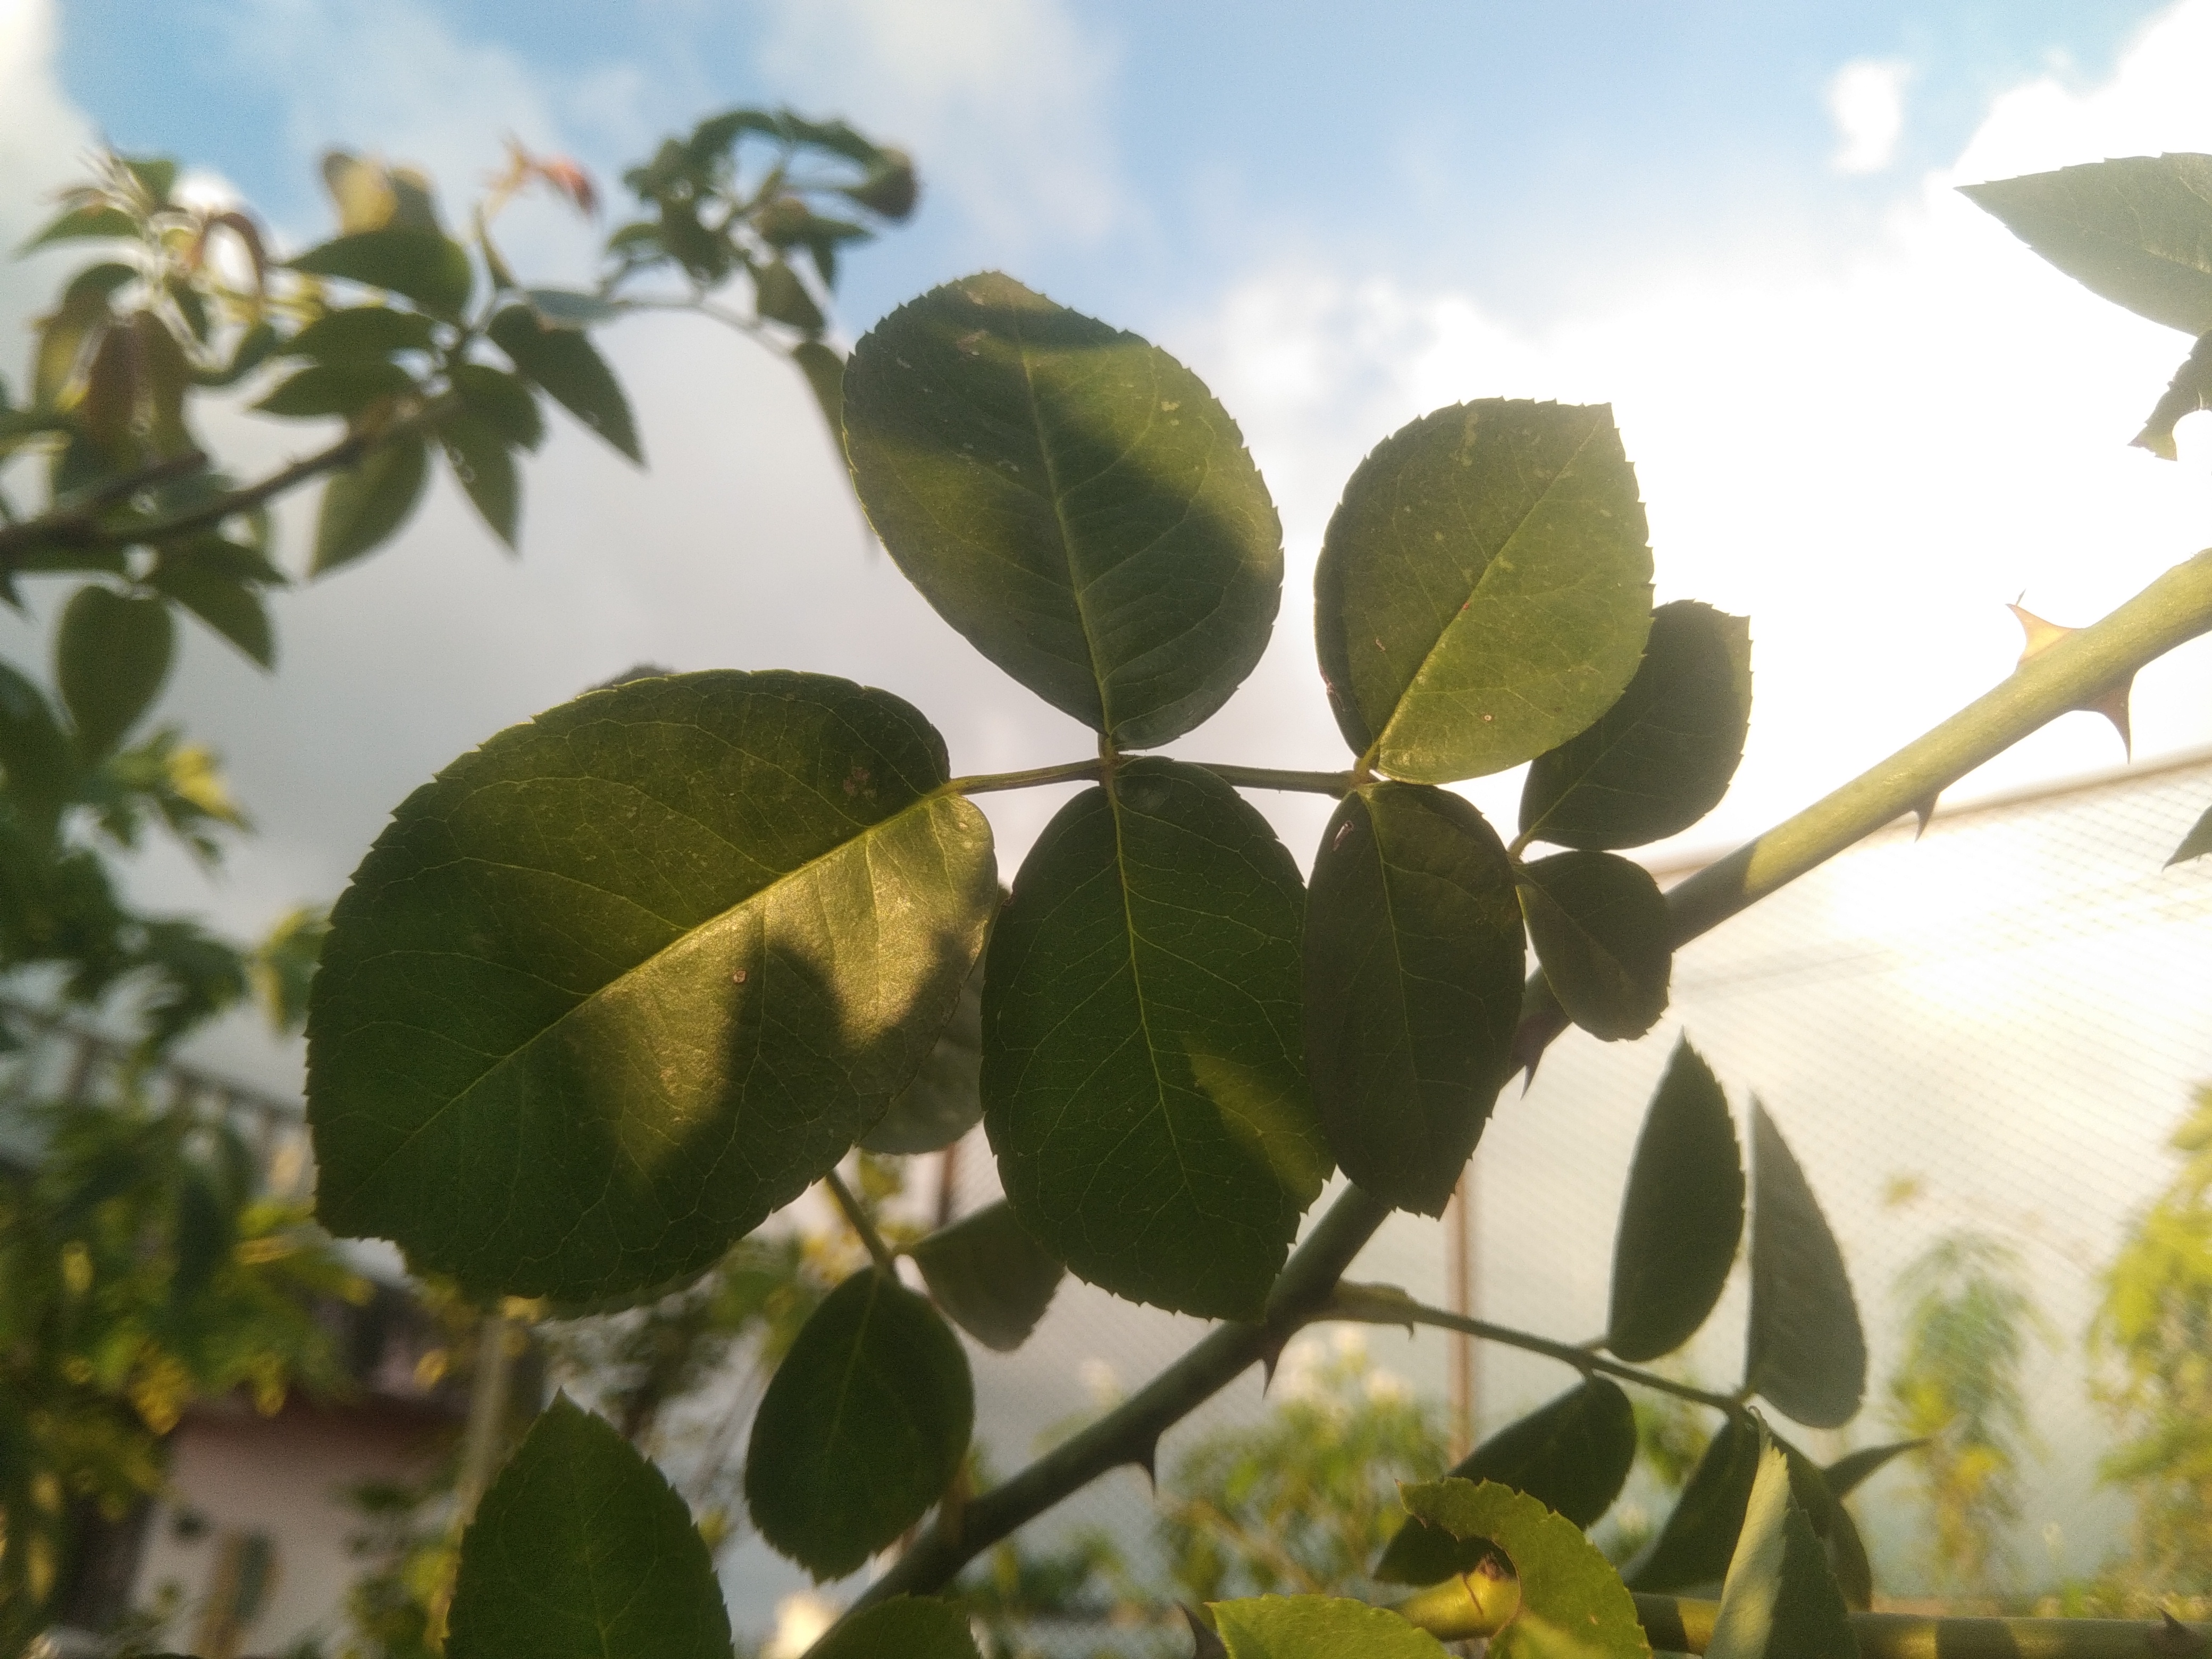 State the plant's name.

rose
